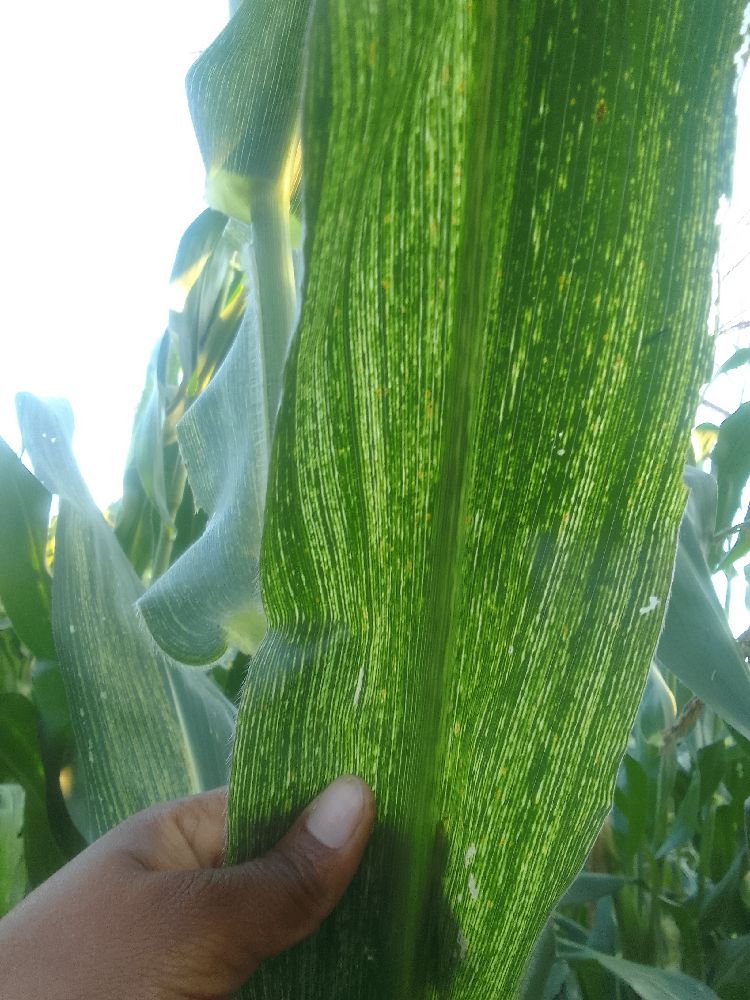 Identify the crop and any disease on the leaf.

maize, maize streak virus
